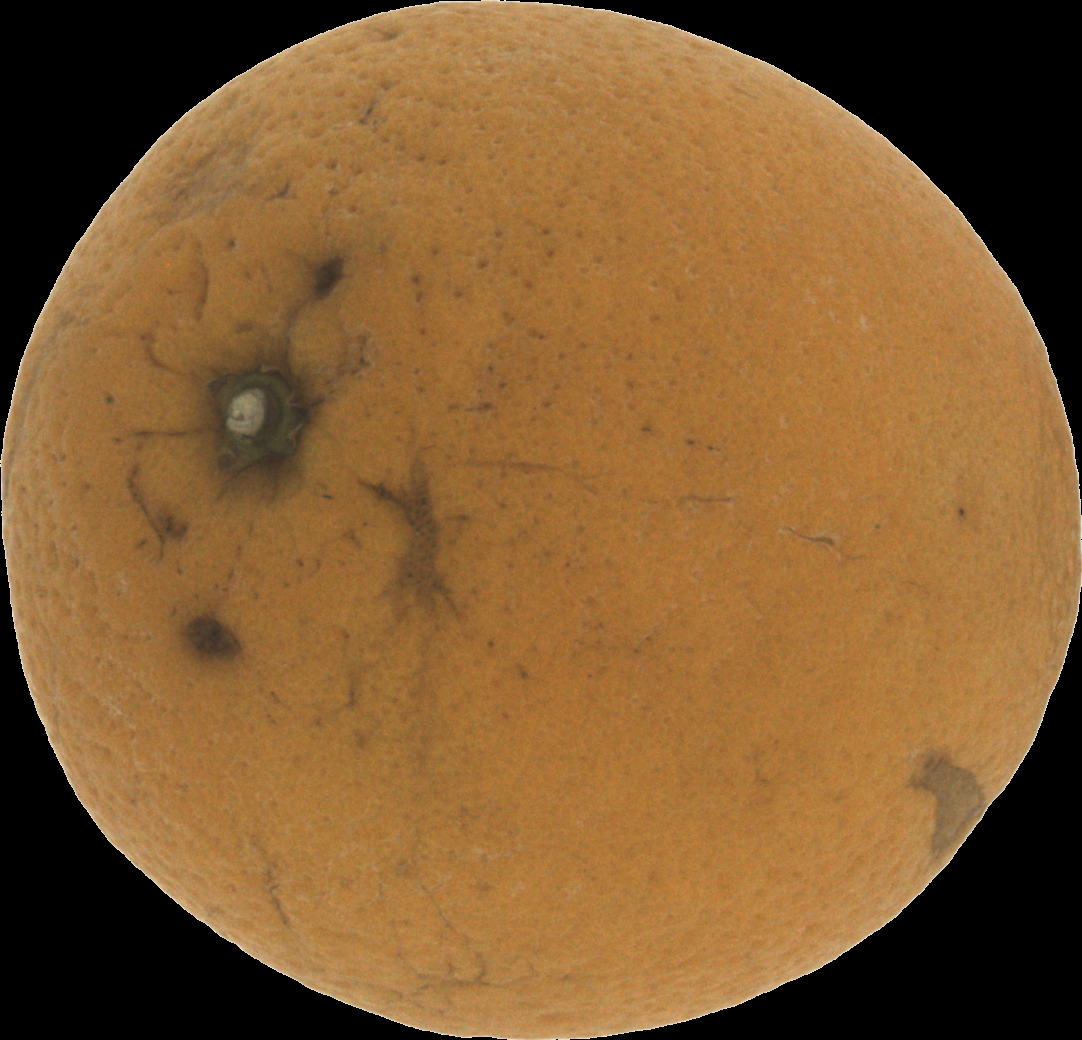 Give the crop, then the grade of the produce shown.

orange, bad
